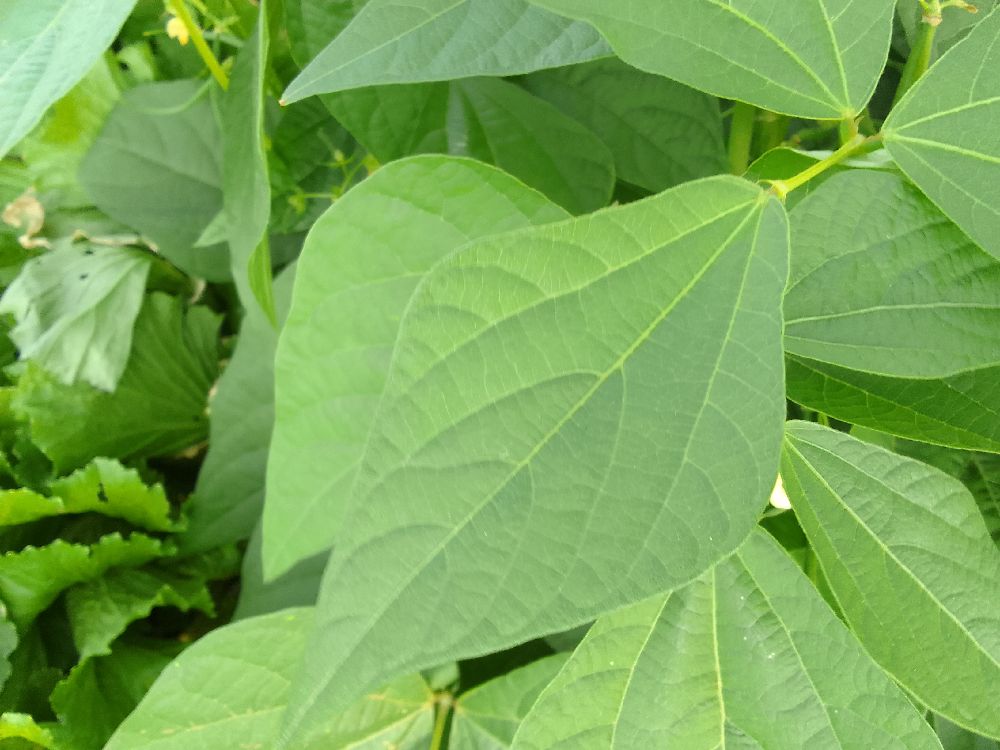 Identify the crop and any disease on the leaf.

common bean, healthy
